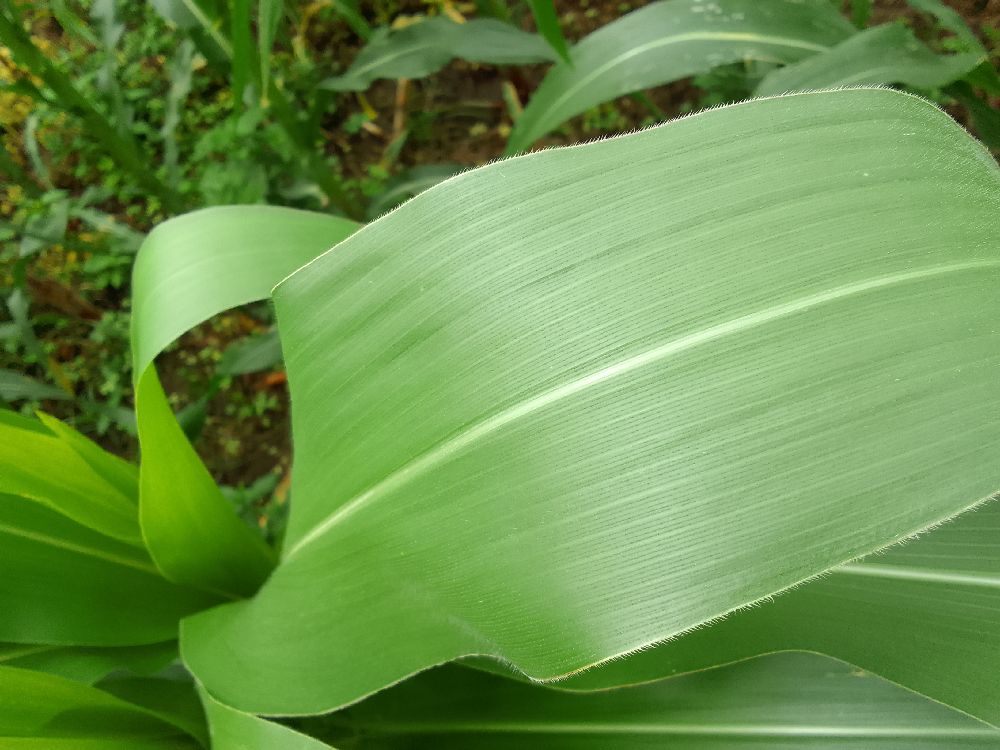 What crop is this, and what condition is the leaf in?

maize, healthy
